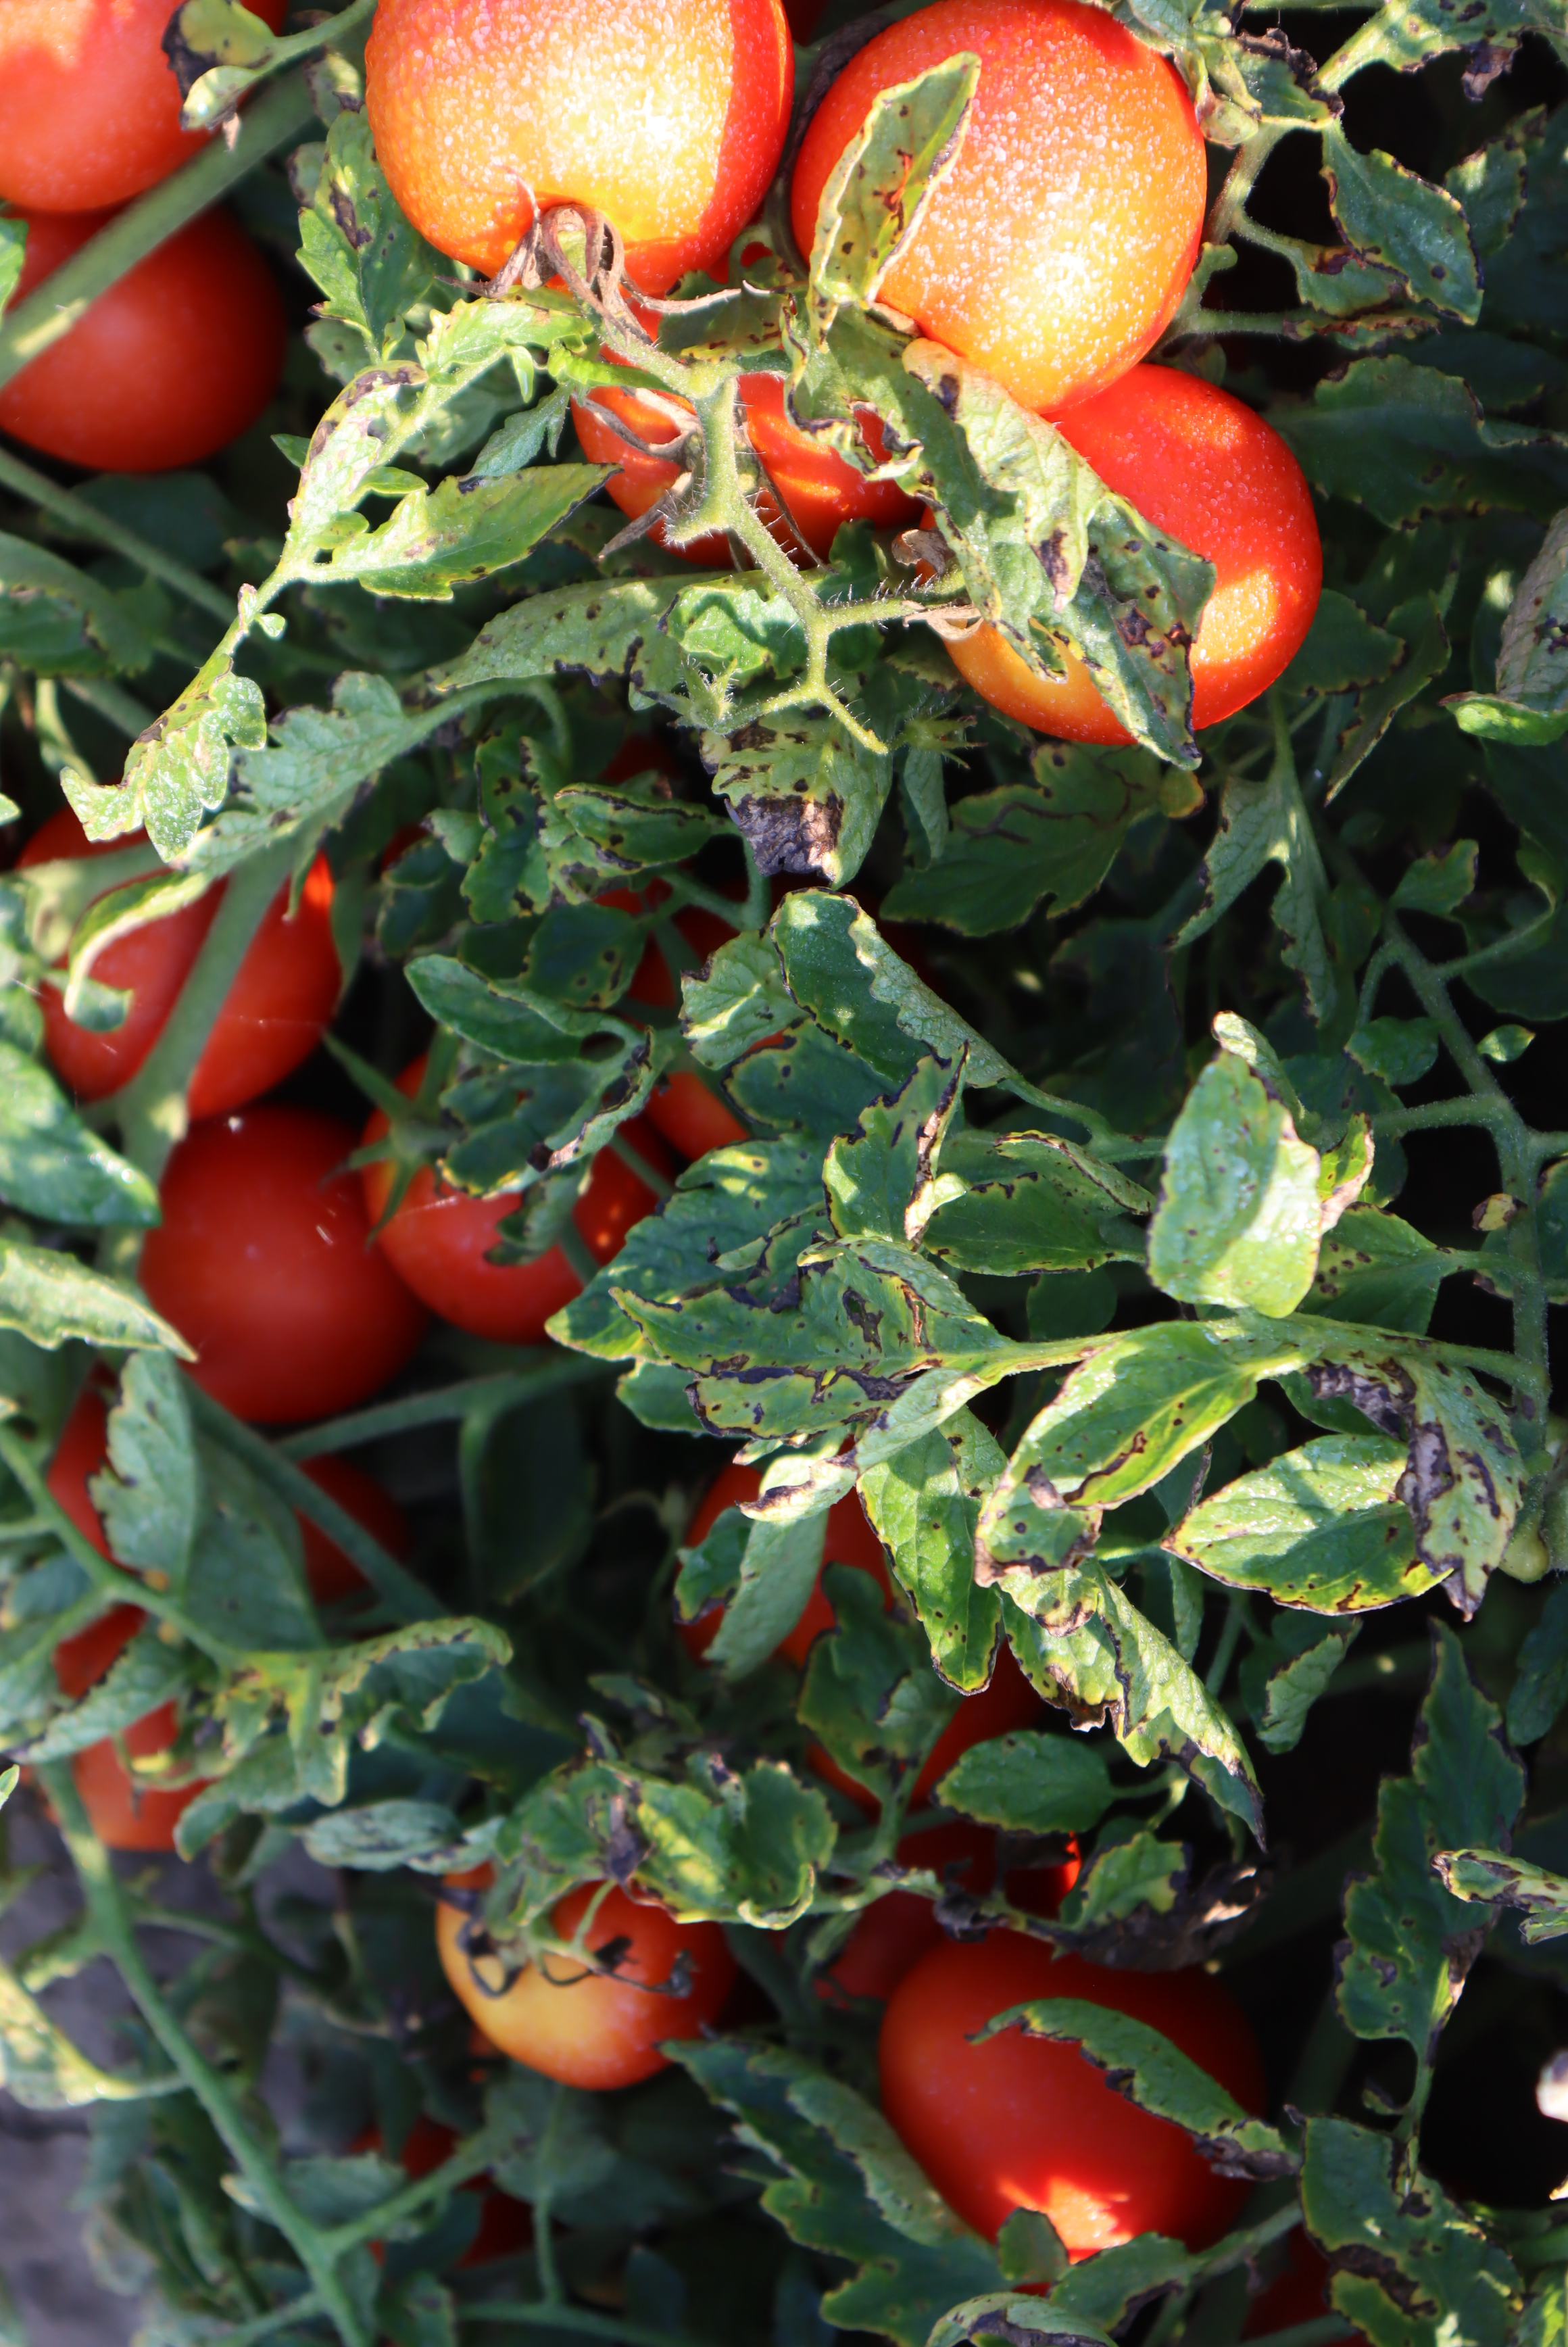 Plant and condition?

tomato, bacterial spot, drought
